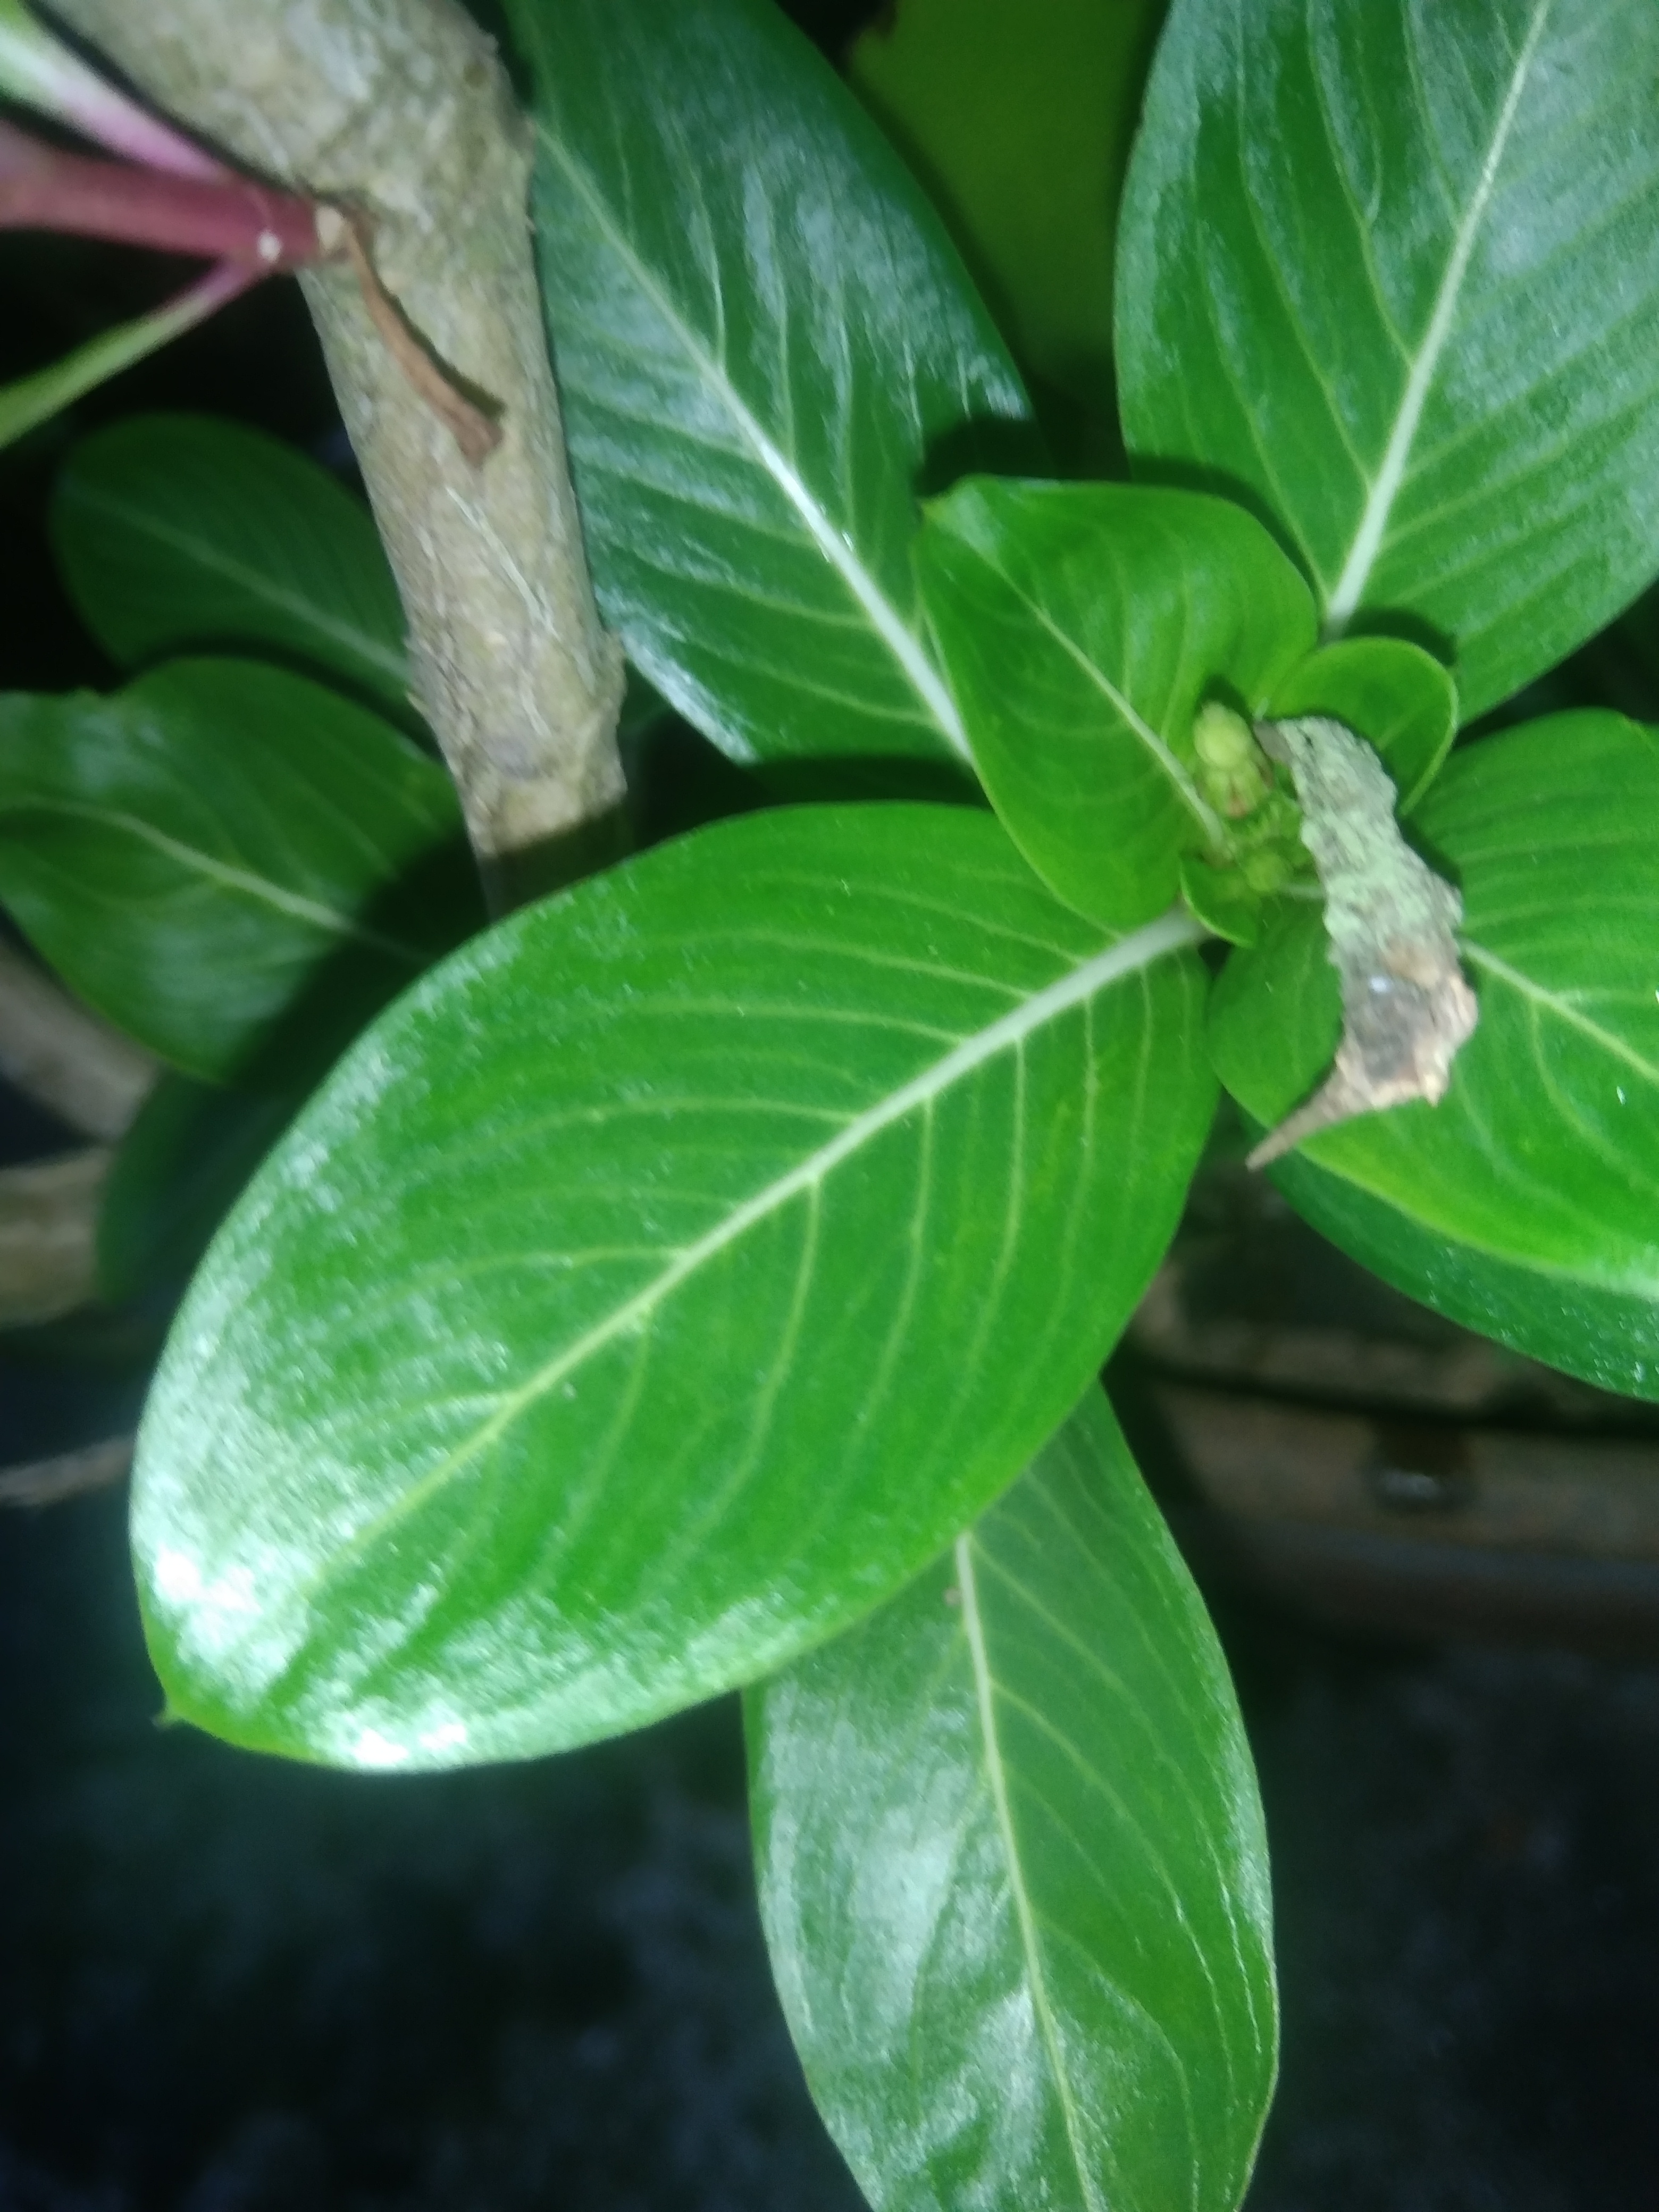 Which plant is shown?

rose periwinkle
